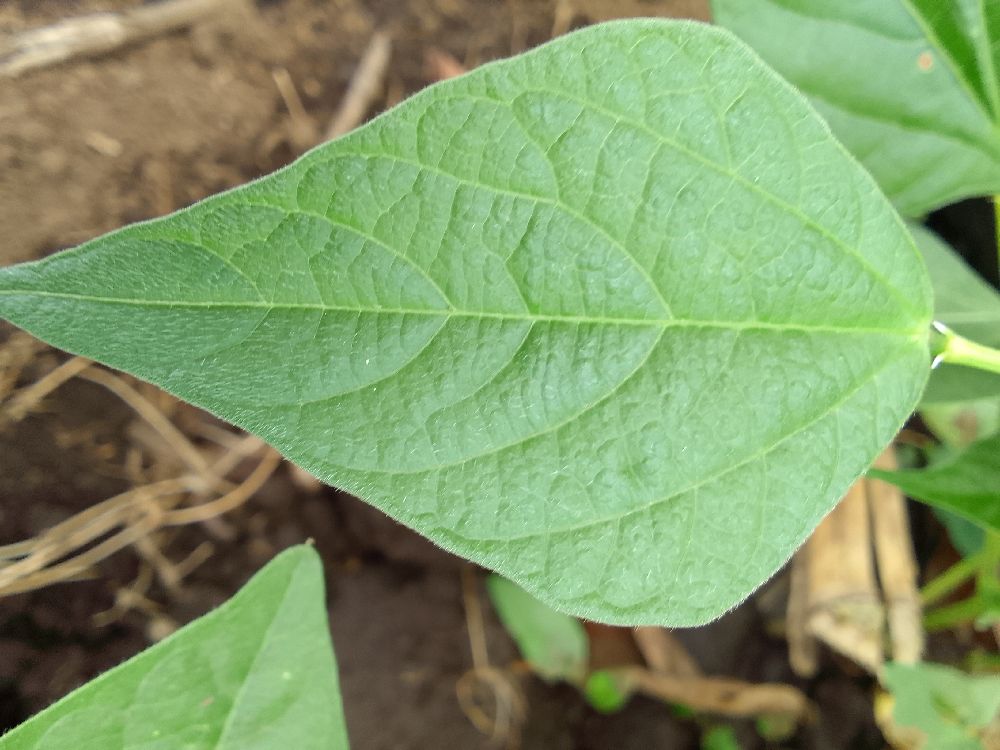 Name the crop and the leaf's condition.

common bean, healthy
